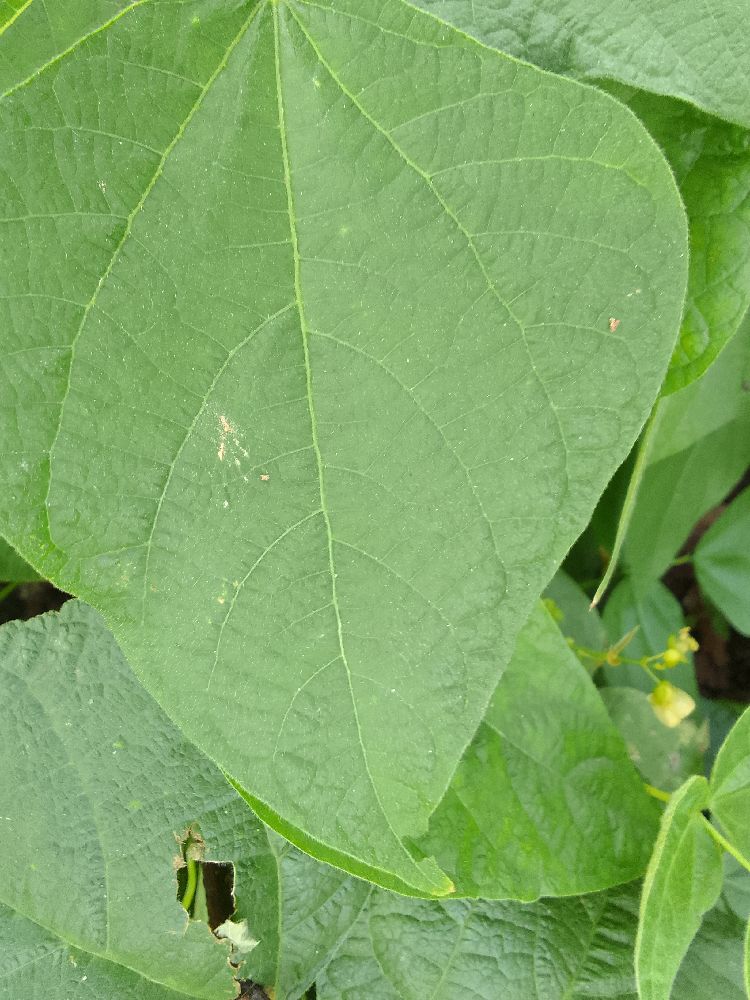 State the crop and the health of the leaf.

common bean, healthy
